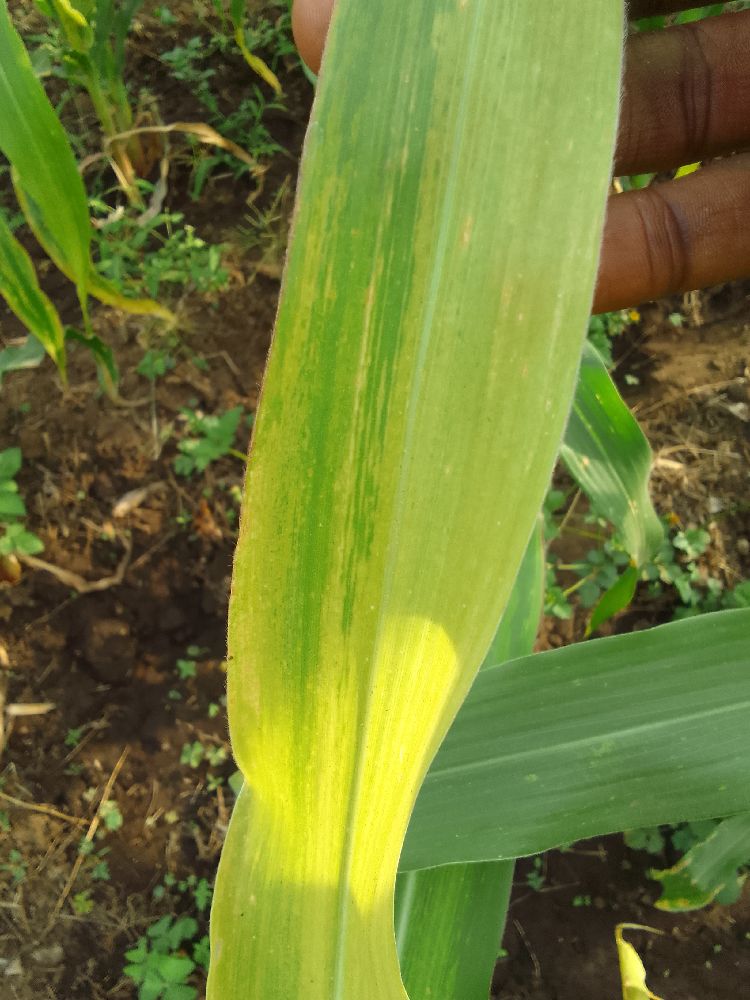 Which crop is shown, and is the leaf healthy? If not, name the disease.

maize, maize lethal necrosis
